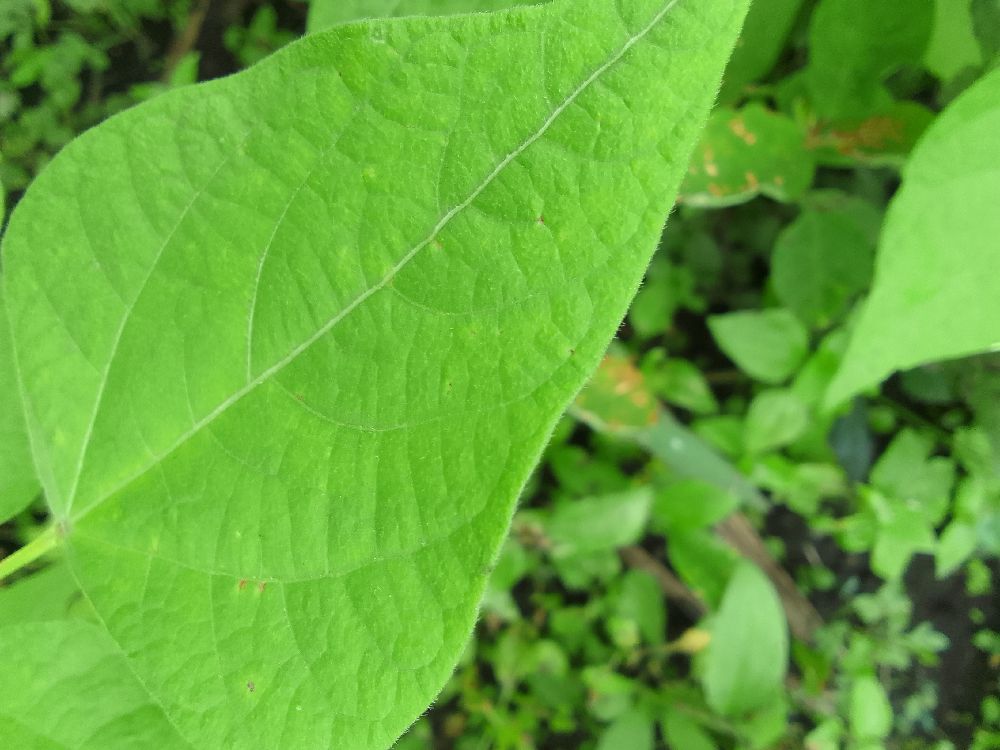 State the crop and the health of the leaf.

common bean, healthy
